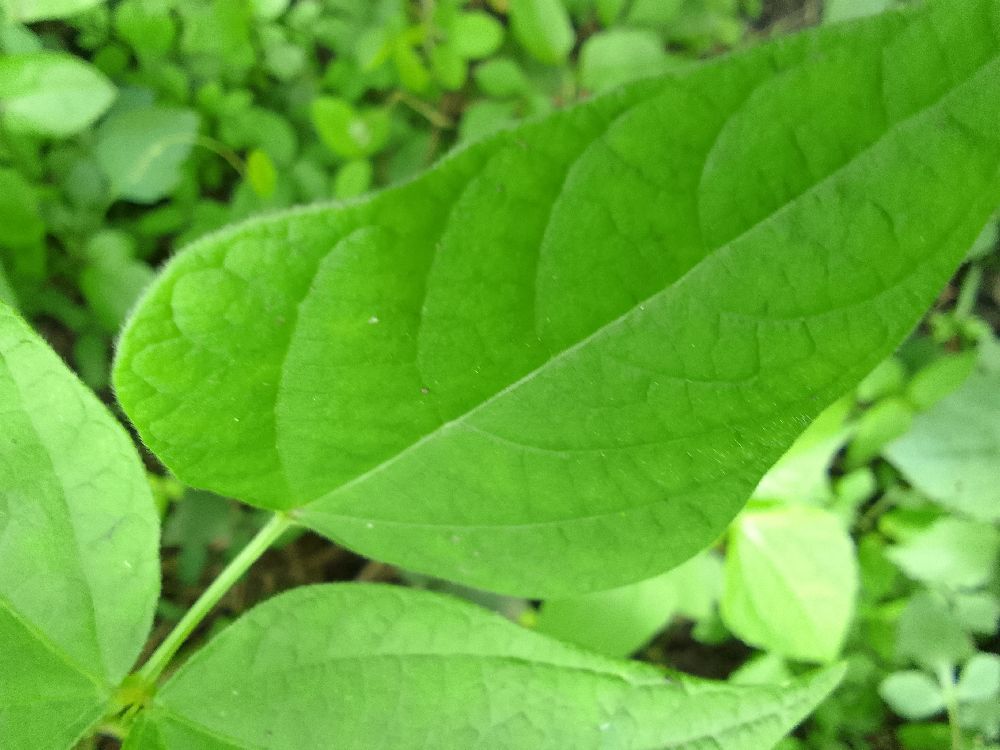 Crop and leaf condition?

common bean, healthy
